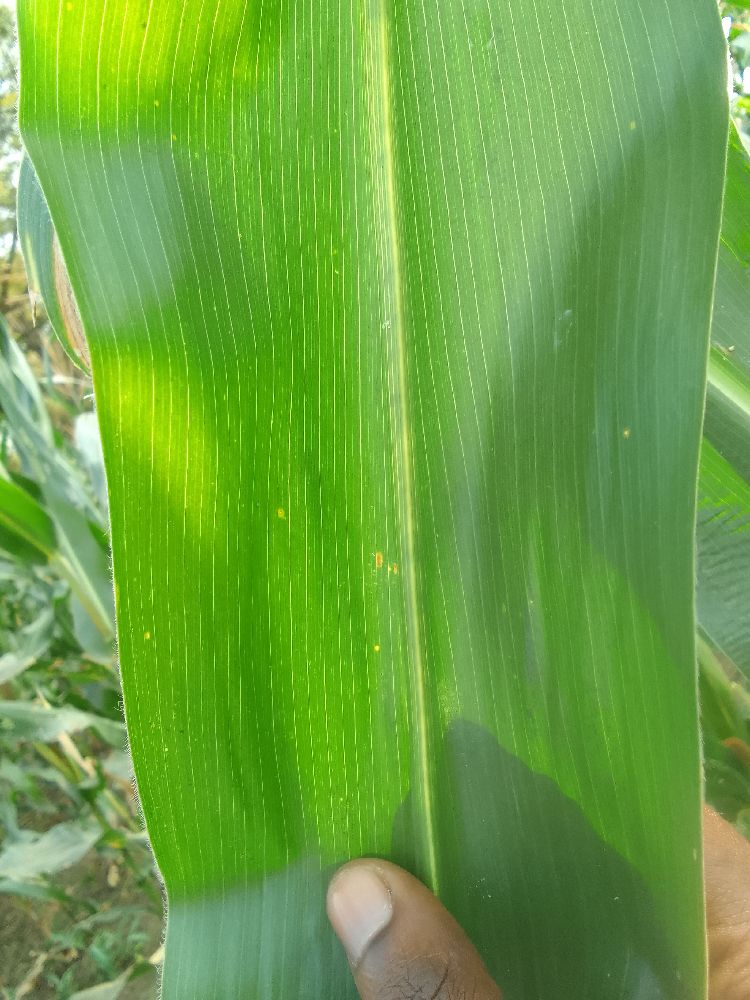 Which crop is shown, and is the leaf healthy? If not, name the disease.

maize, healthy
